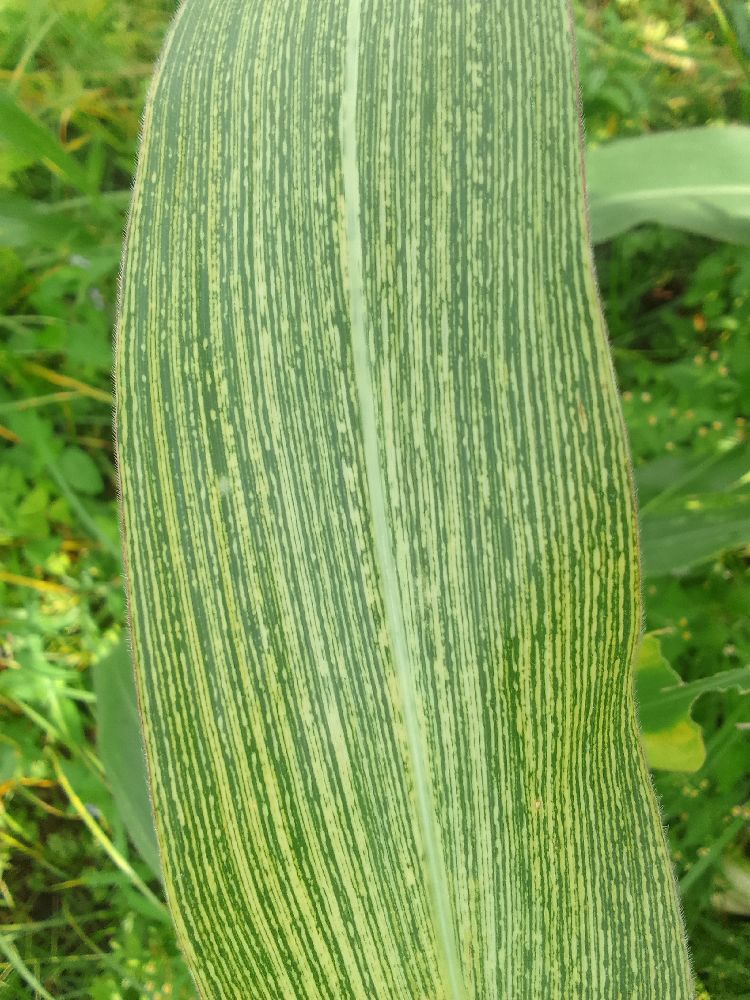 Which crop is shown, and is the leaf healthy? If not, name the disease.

maize, maize streak virus
